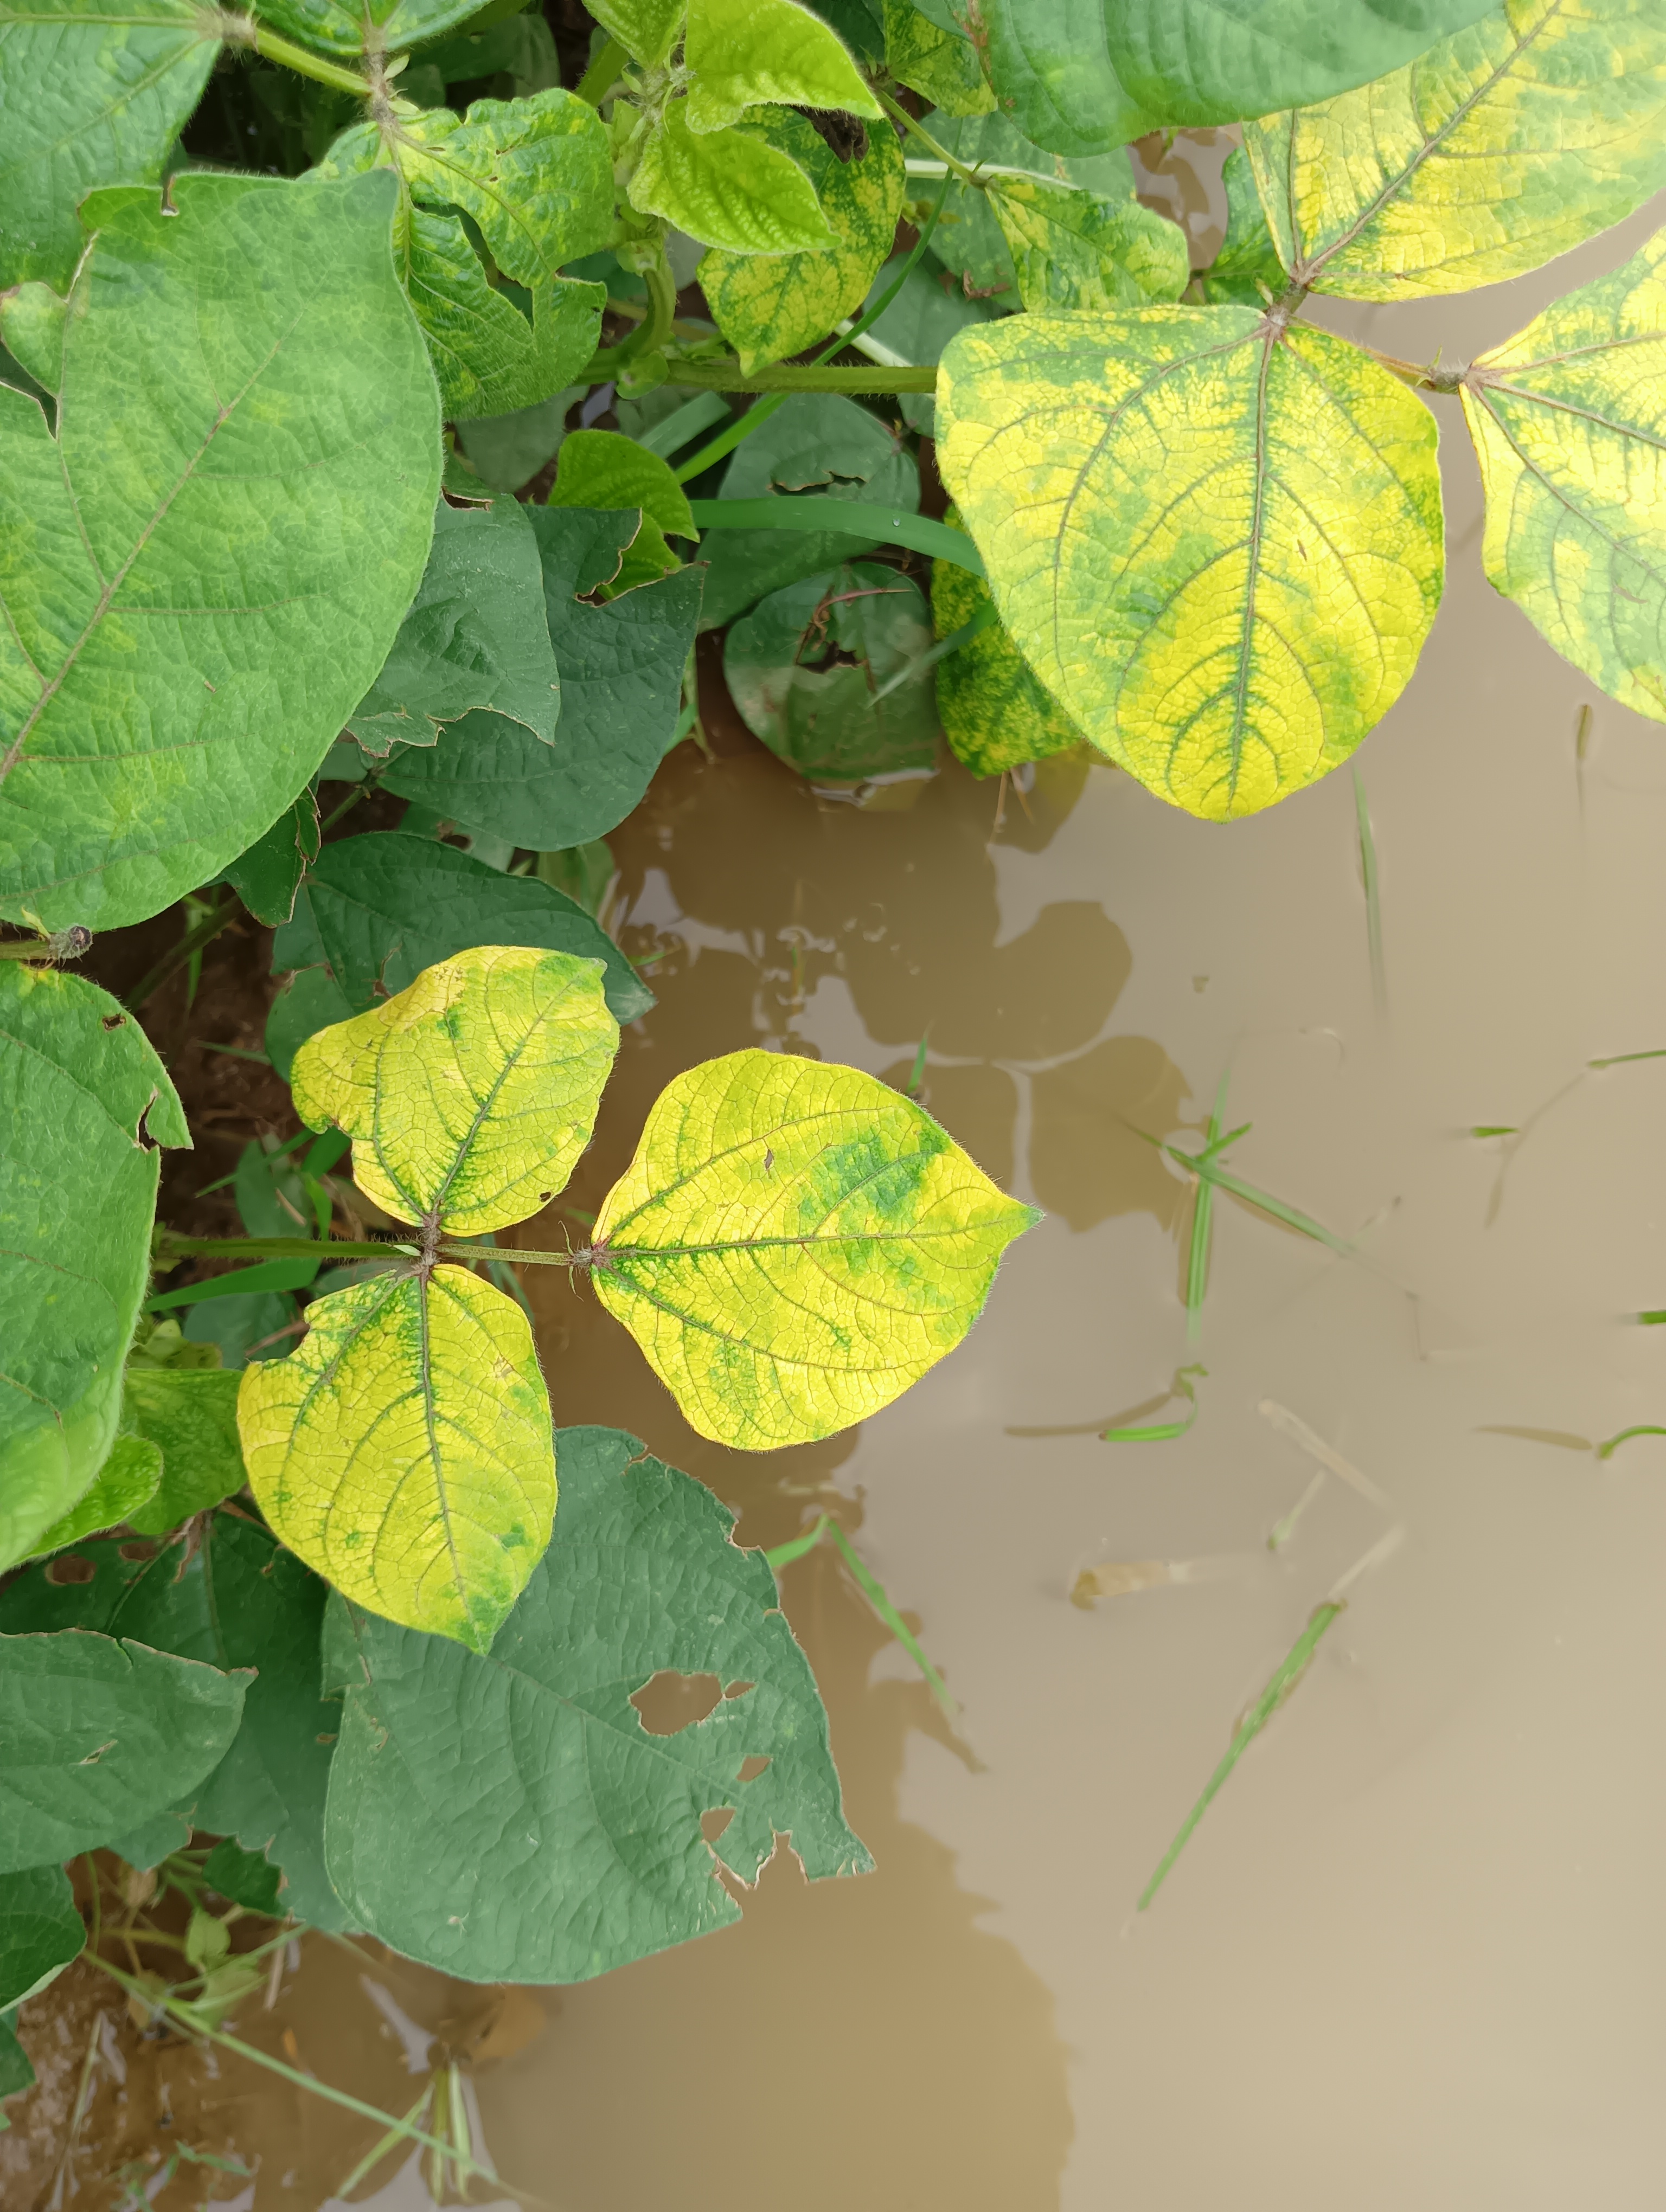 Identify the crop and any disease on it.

mungbean, yellow mosaic
